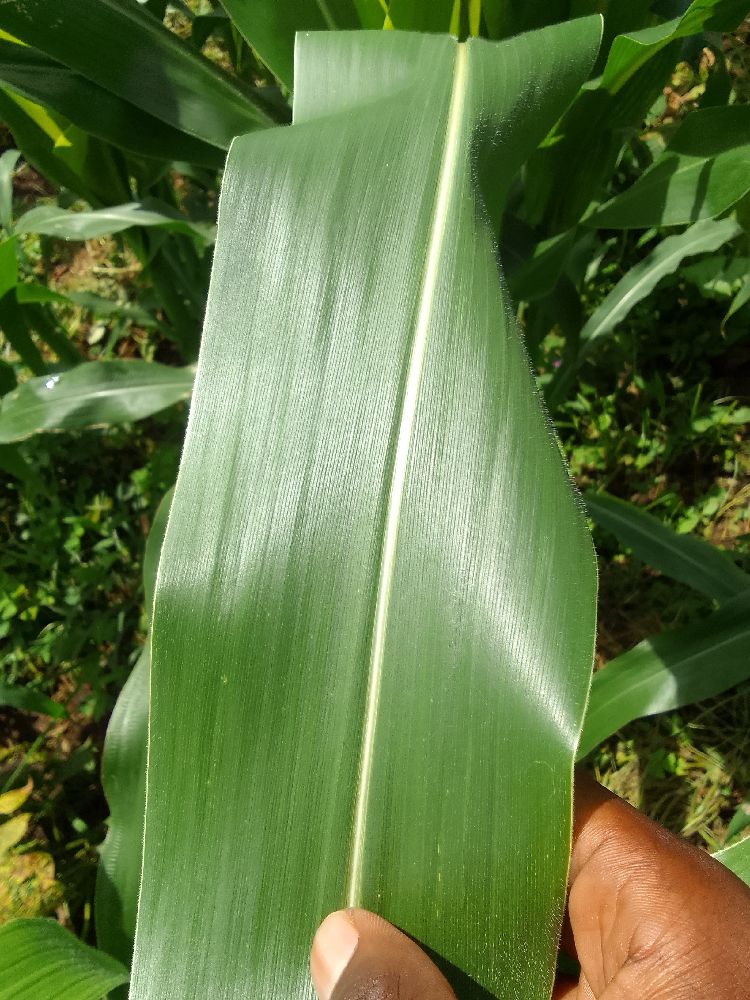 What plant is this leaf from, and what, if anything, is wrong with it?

maize, healthy
